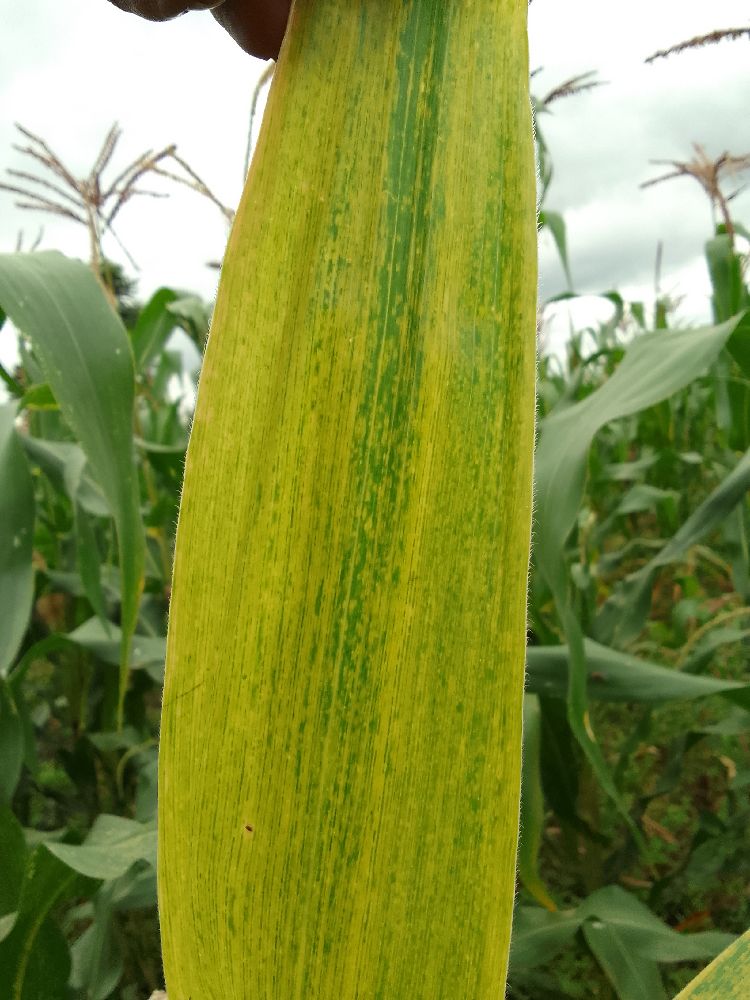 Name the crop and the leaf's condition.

maize, maize lethal necrosis
